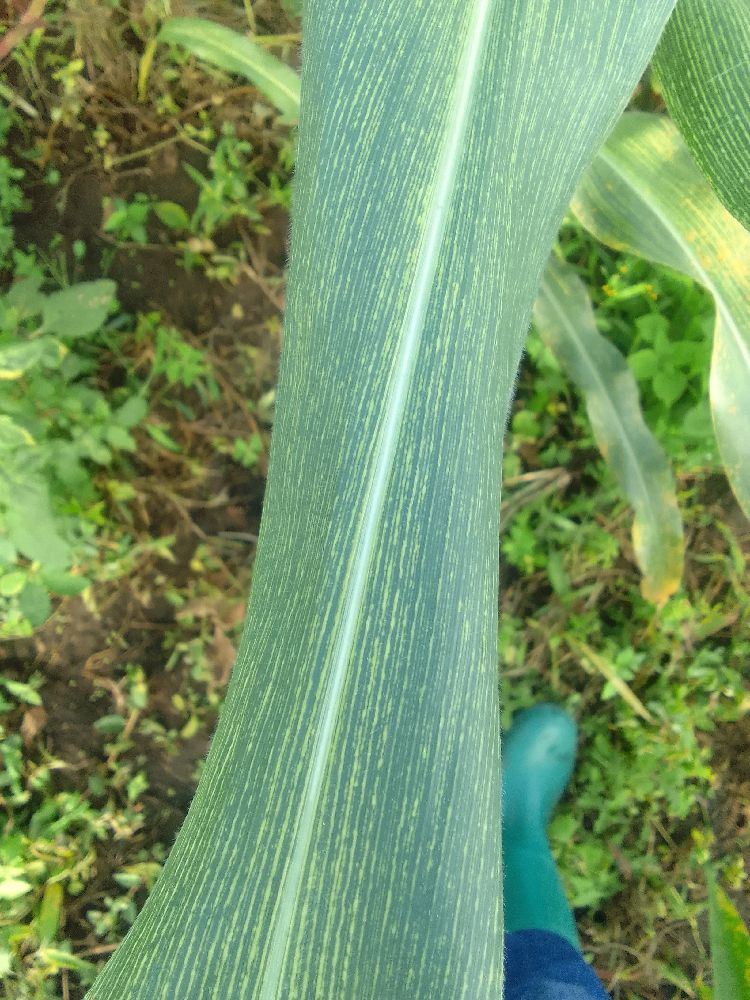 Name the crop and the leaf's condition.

maize, maize streak virus
